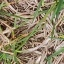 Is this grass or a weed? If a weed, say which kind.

grass
